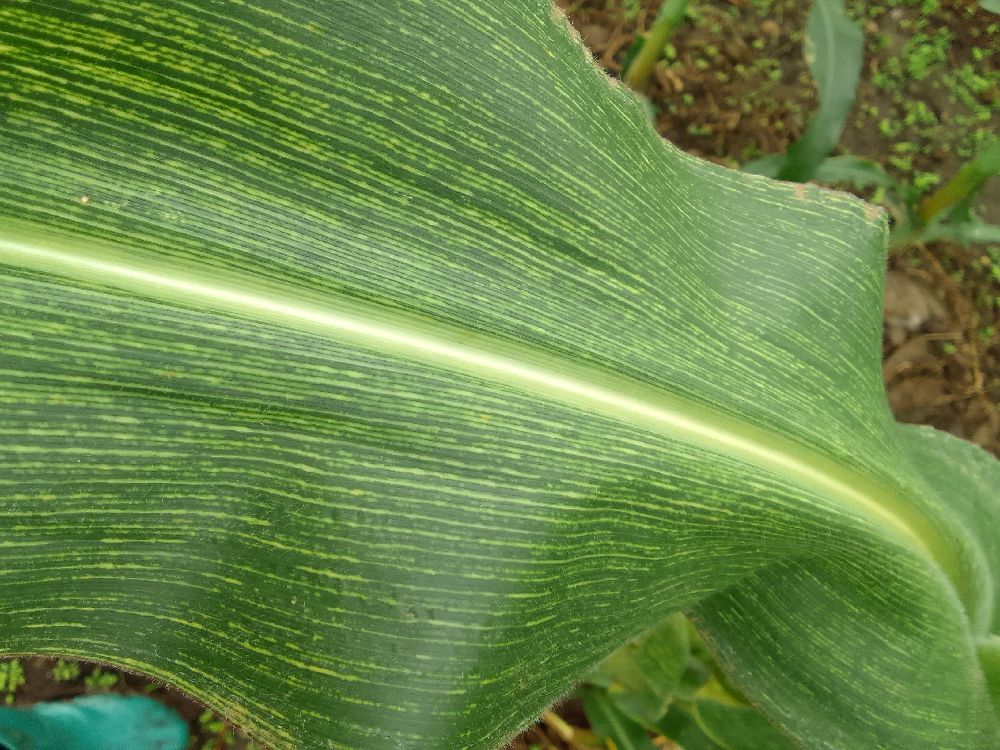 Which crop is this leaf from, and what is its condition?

maize, maize streak virus
